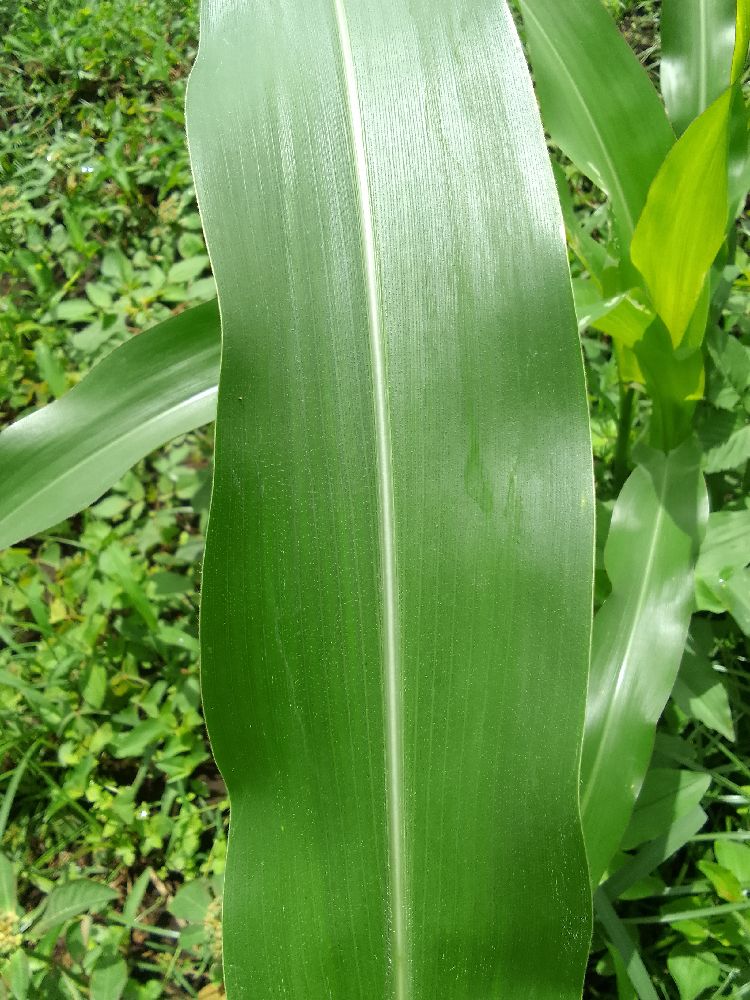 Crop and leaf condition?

maize, healthy
